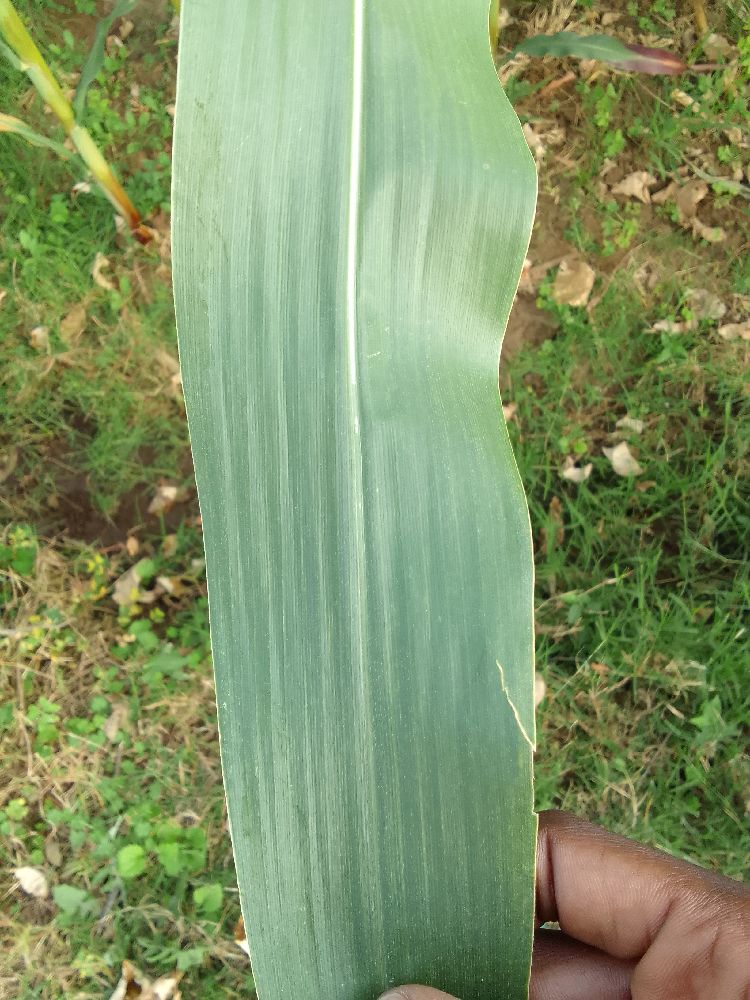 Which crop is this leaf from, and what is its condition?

maize, healthy
